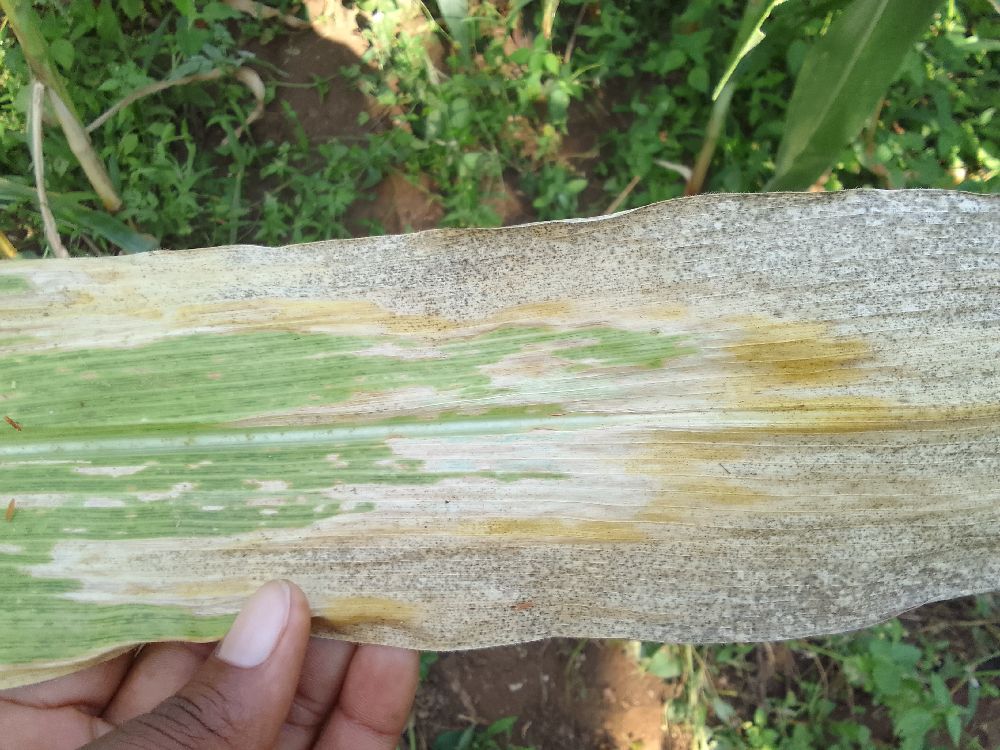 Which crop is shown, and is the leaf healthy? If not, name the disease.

maize, maize lethal necrosis
